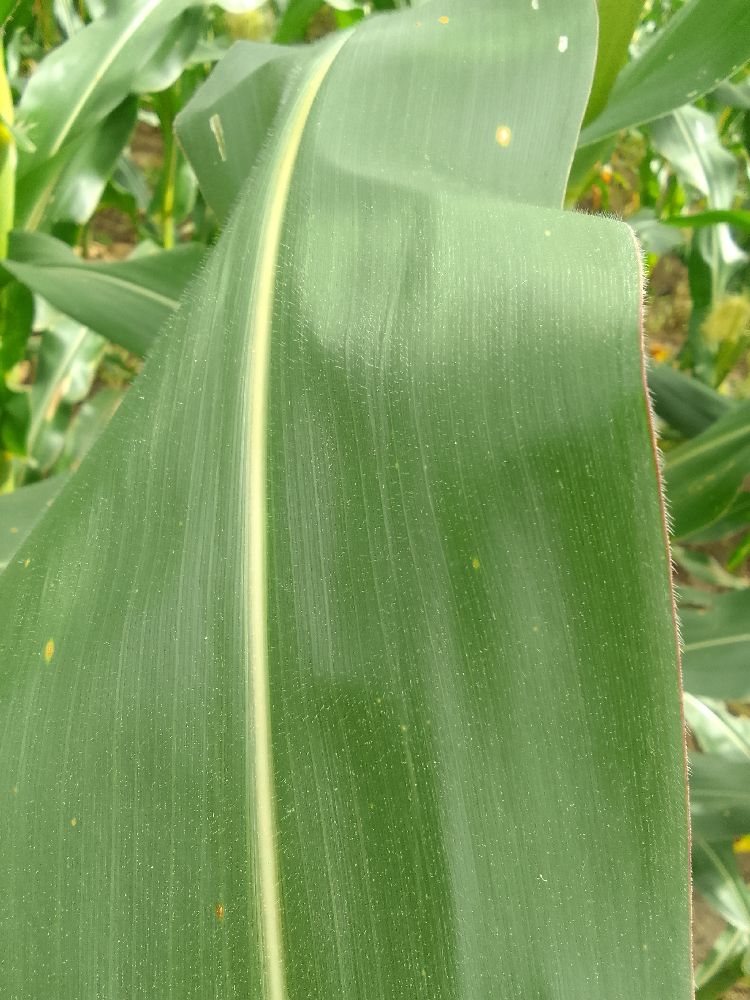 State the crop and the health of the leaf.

maize, healthy
